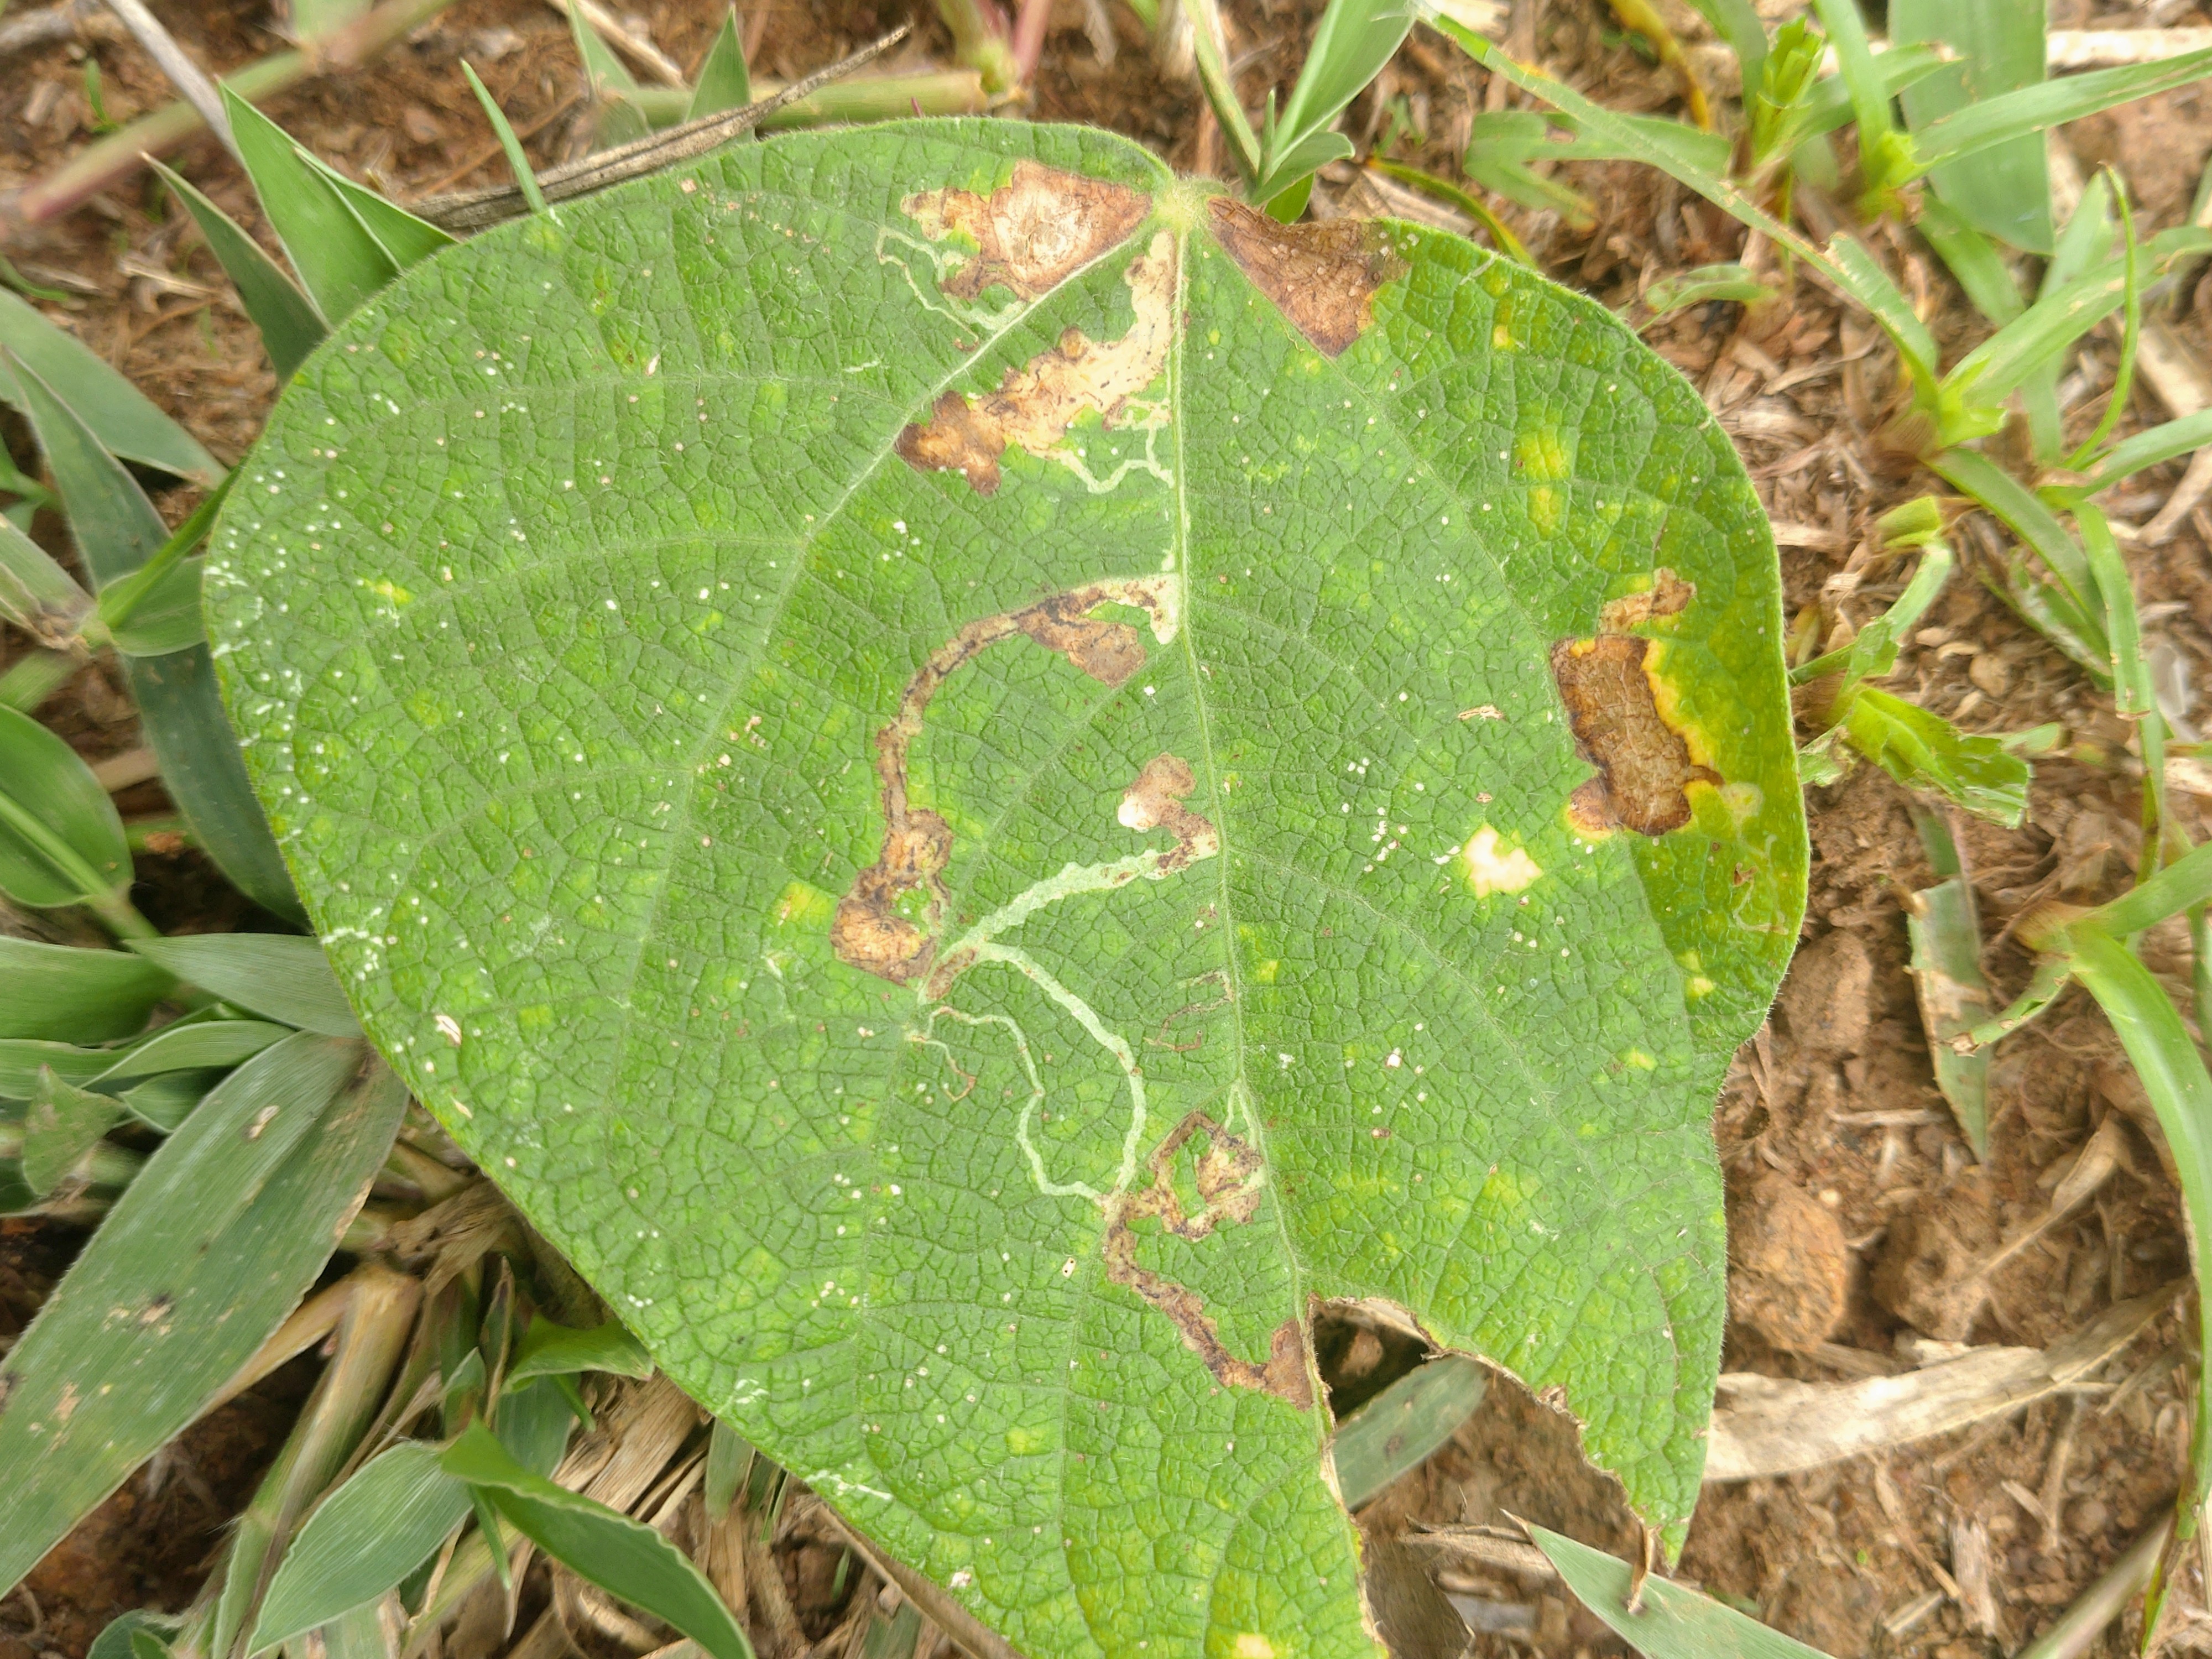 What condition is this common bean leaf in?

anthracnose
